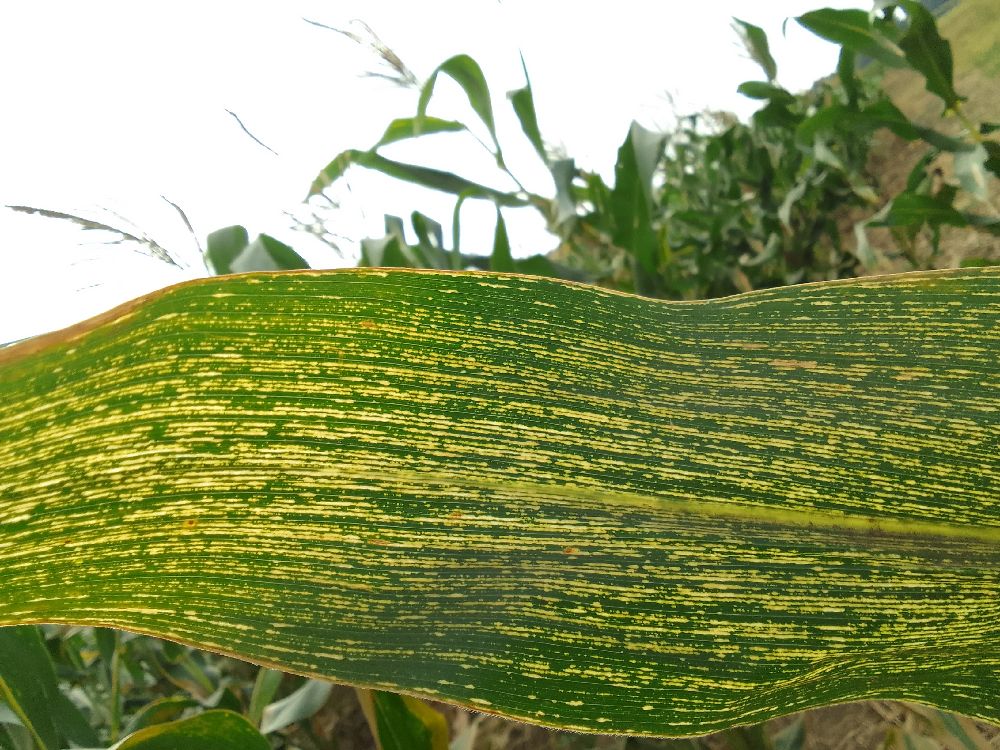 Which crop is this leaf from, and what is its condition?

maize, maize streak virus
